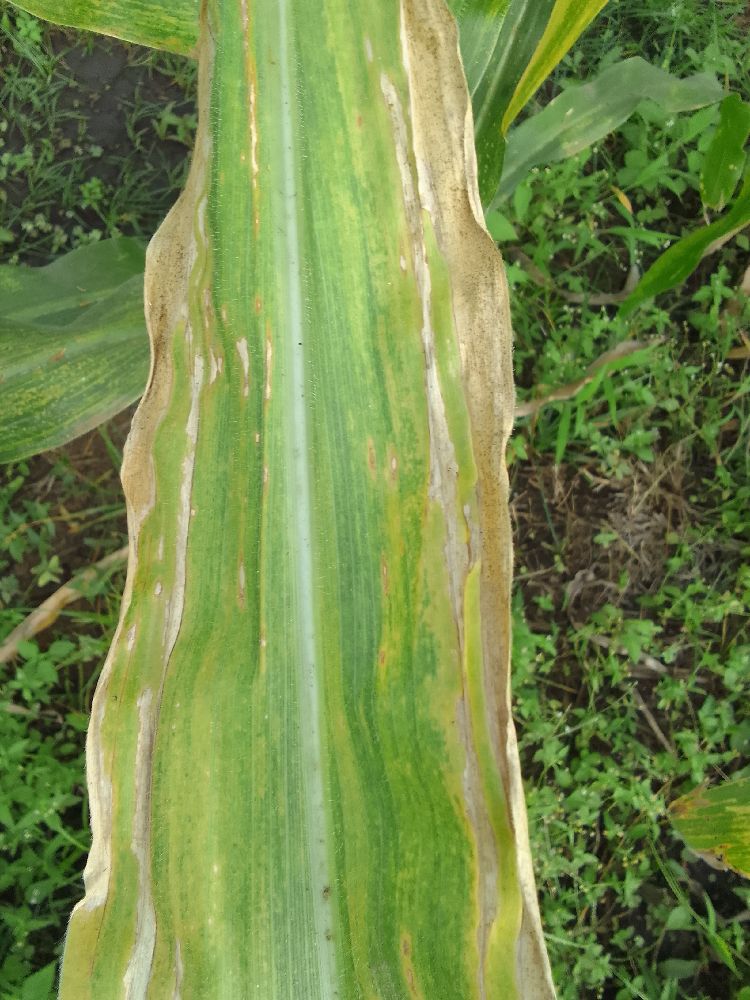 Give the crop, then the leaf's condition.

maize, maize lethal necrosis
